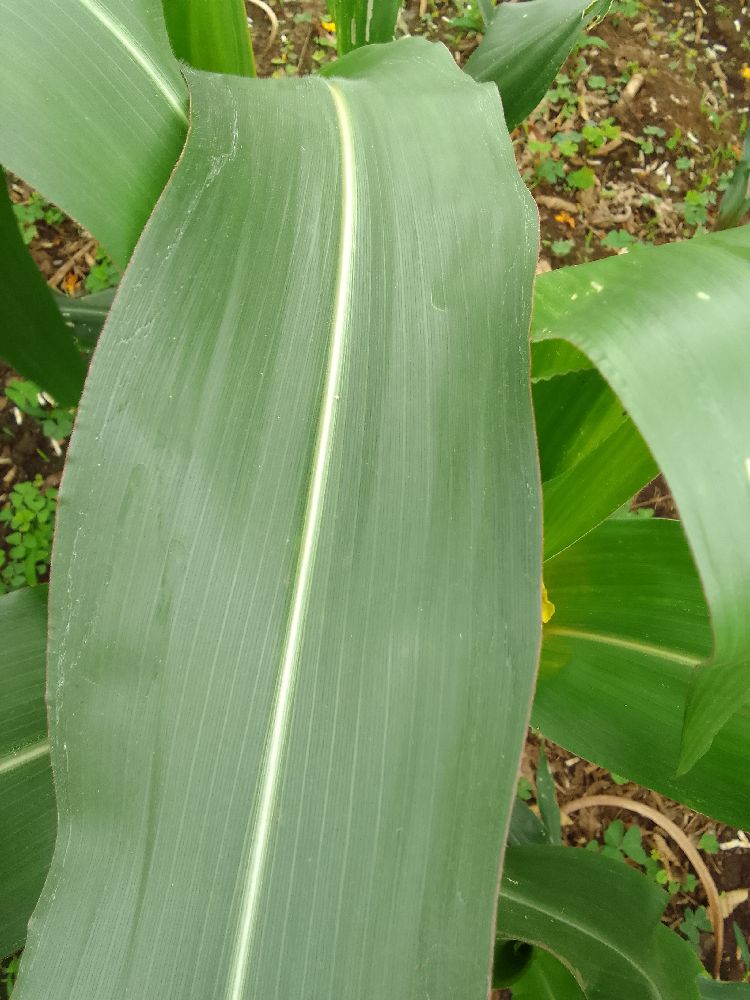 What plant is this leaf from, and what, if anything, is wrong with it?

maize, healthy
